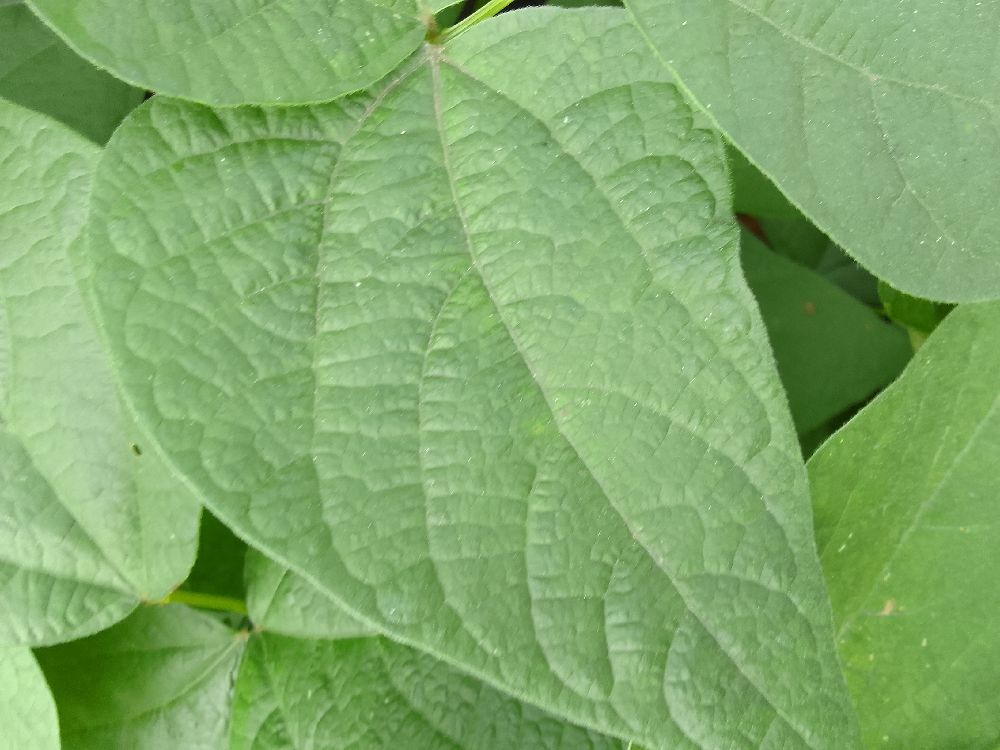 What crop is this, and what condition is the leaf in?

common bean, healthy
